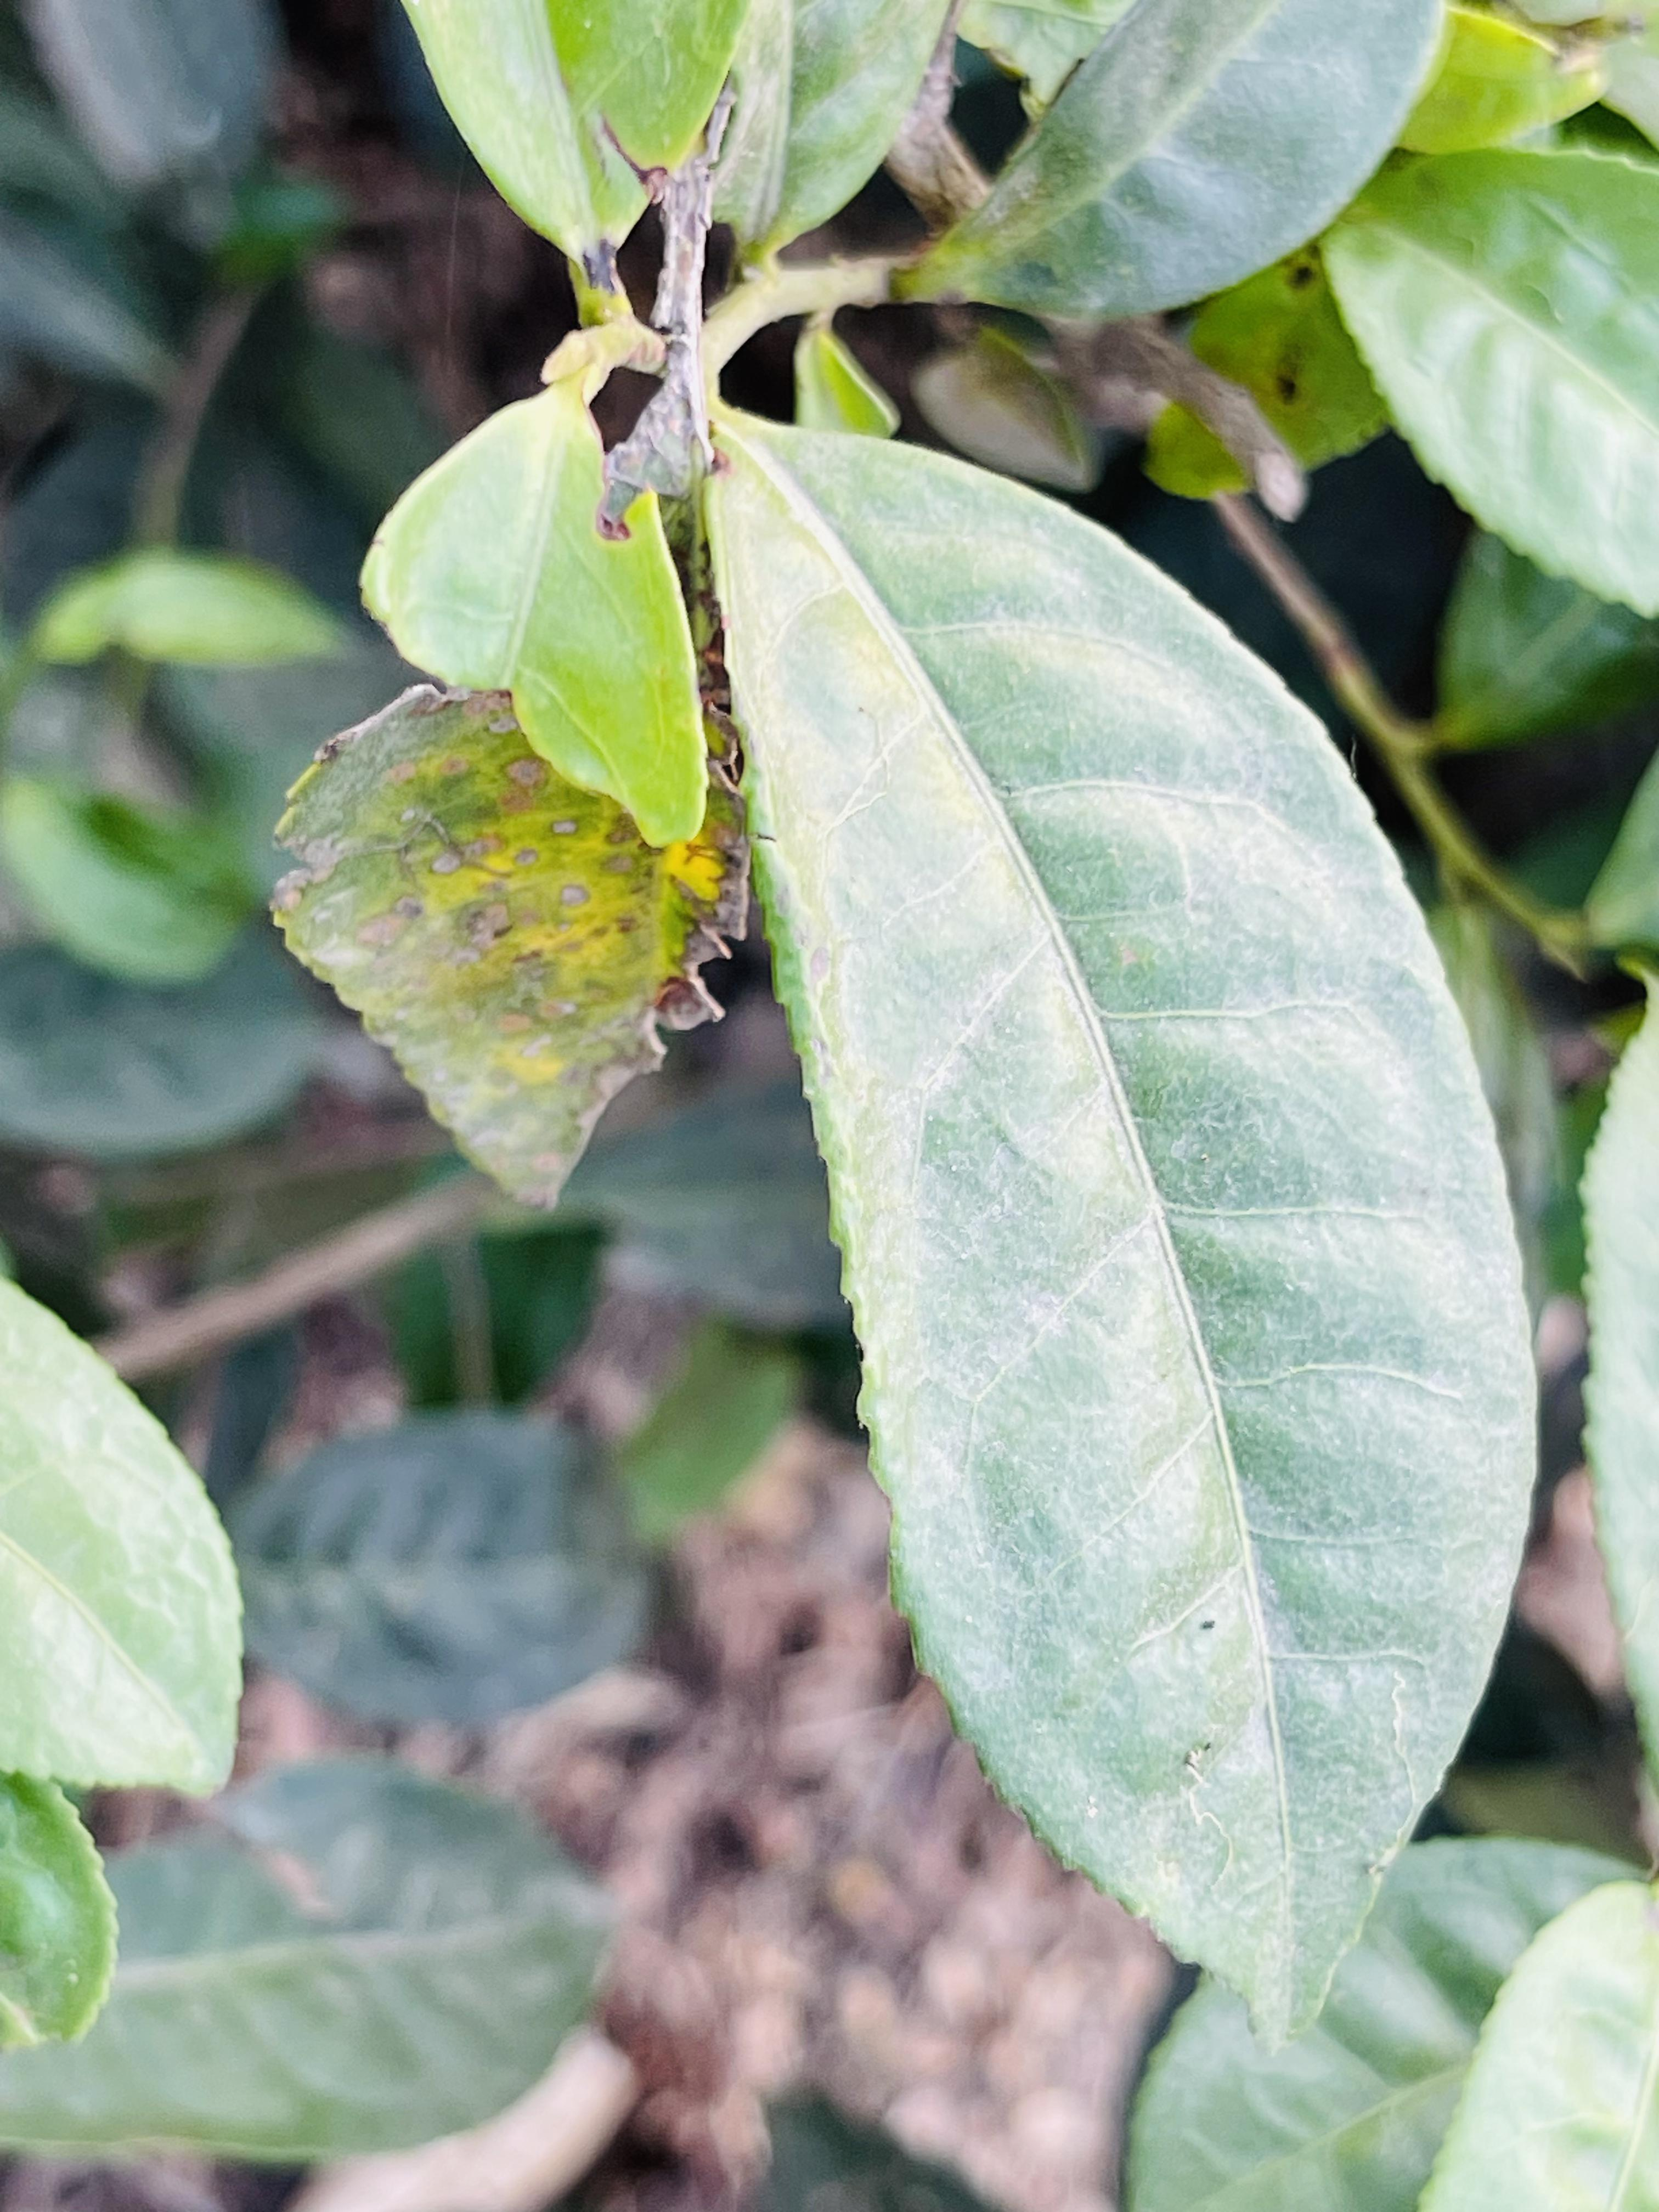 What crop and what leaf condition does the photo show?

tea, healthy leaf
